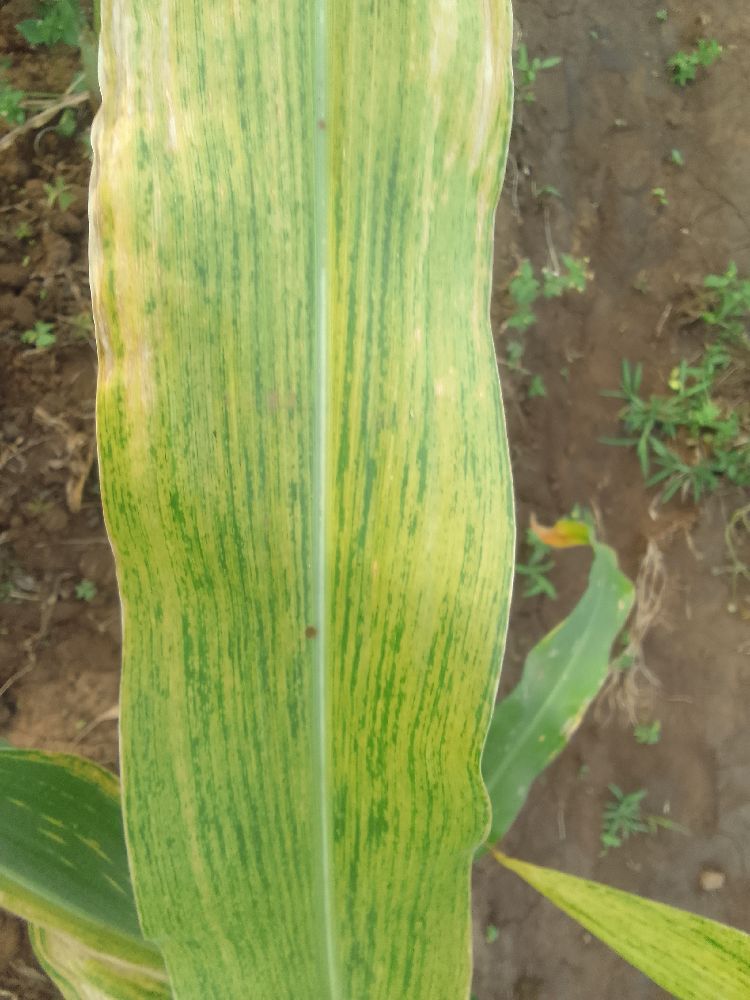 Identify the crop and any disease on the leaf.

maize, maize lethal necrosis
